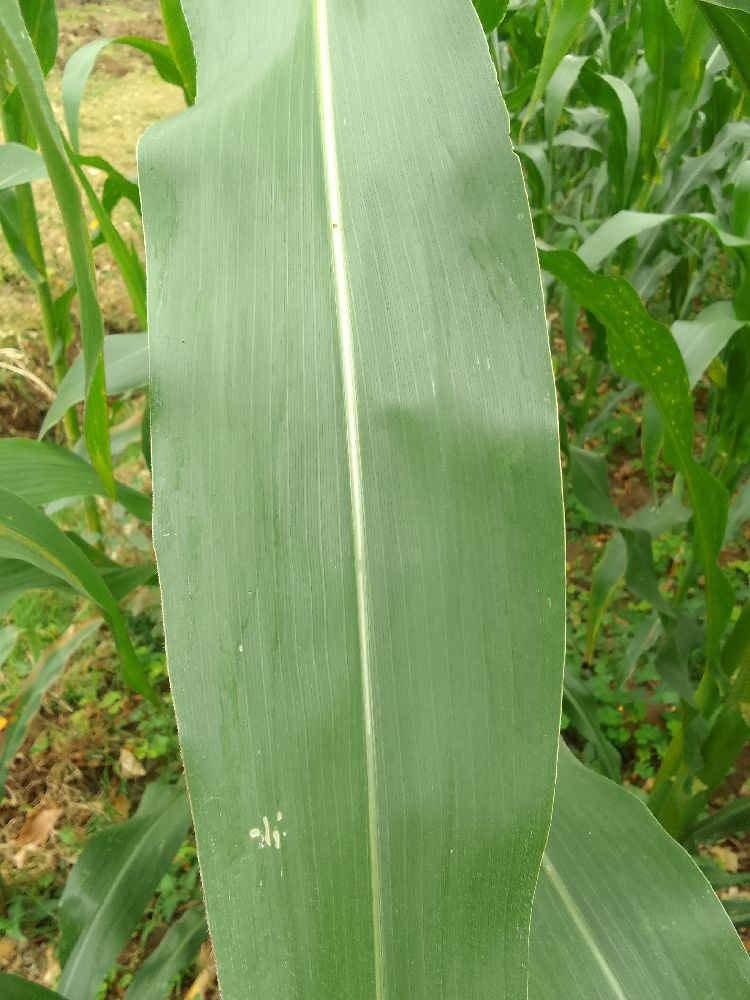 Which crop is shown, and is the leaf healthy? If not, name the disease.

maize, healthy
